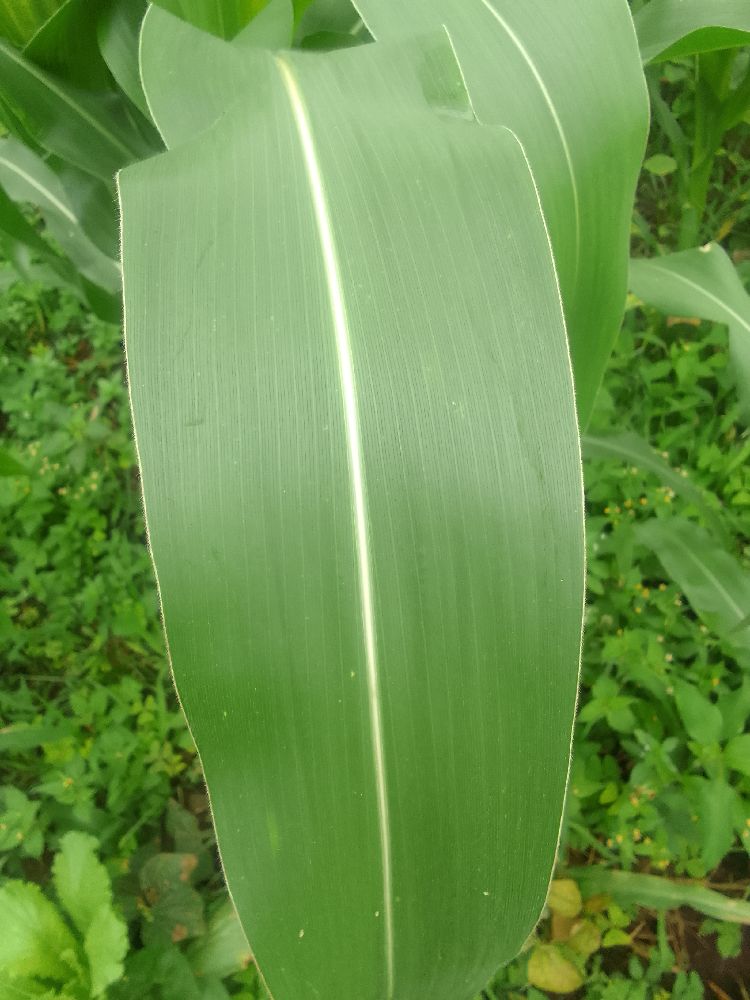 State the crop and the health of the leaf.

maize, healthy
